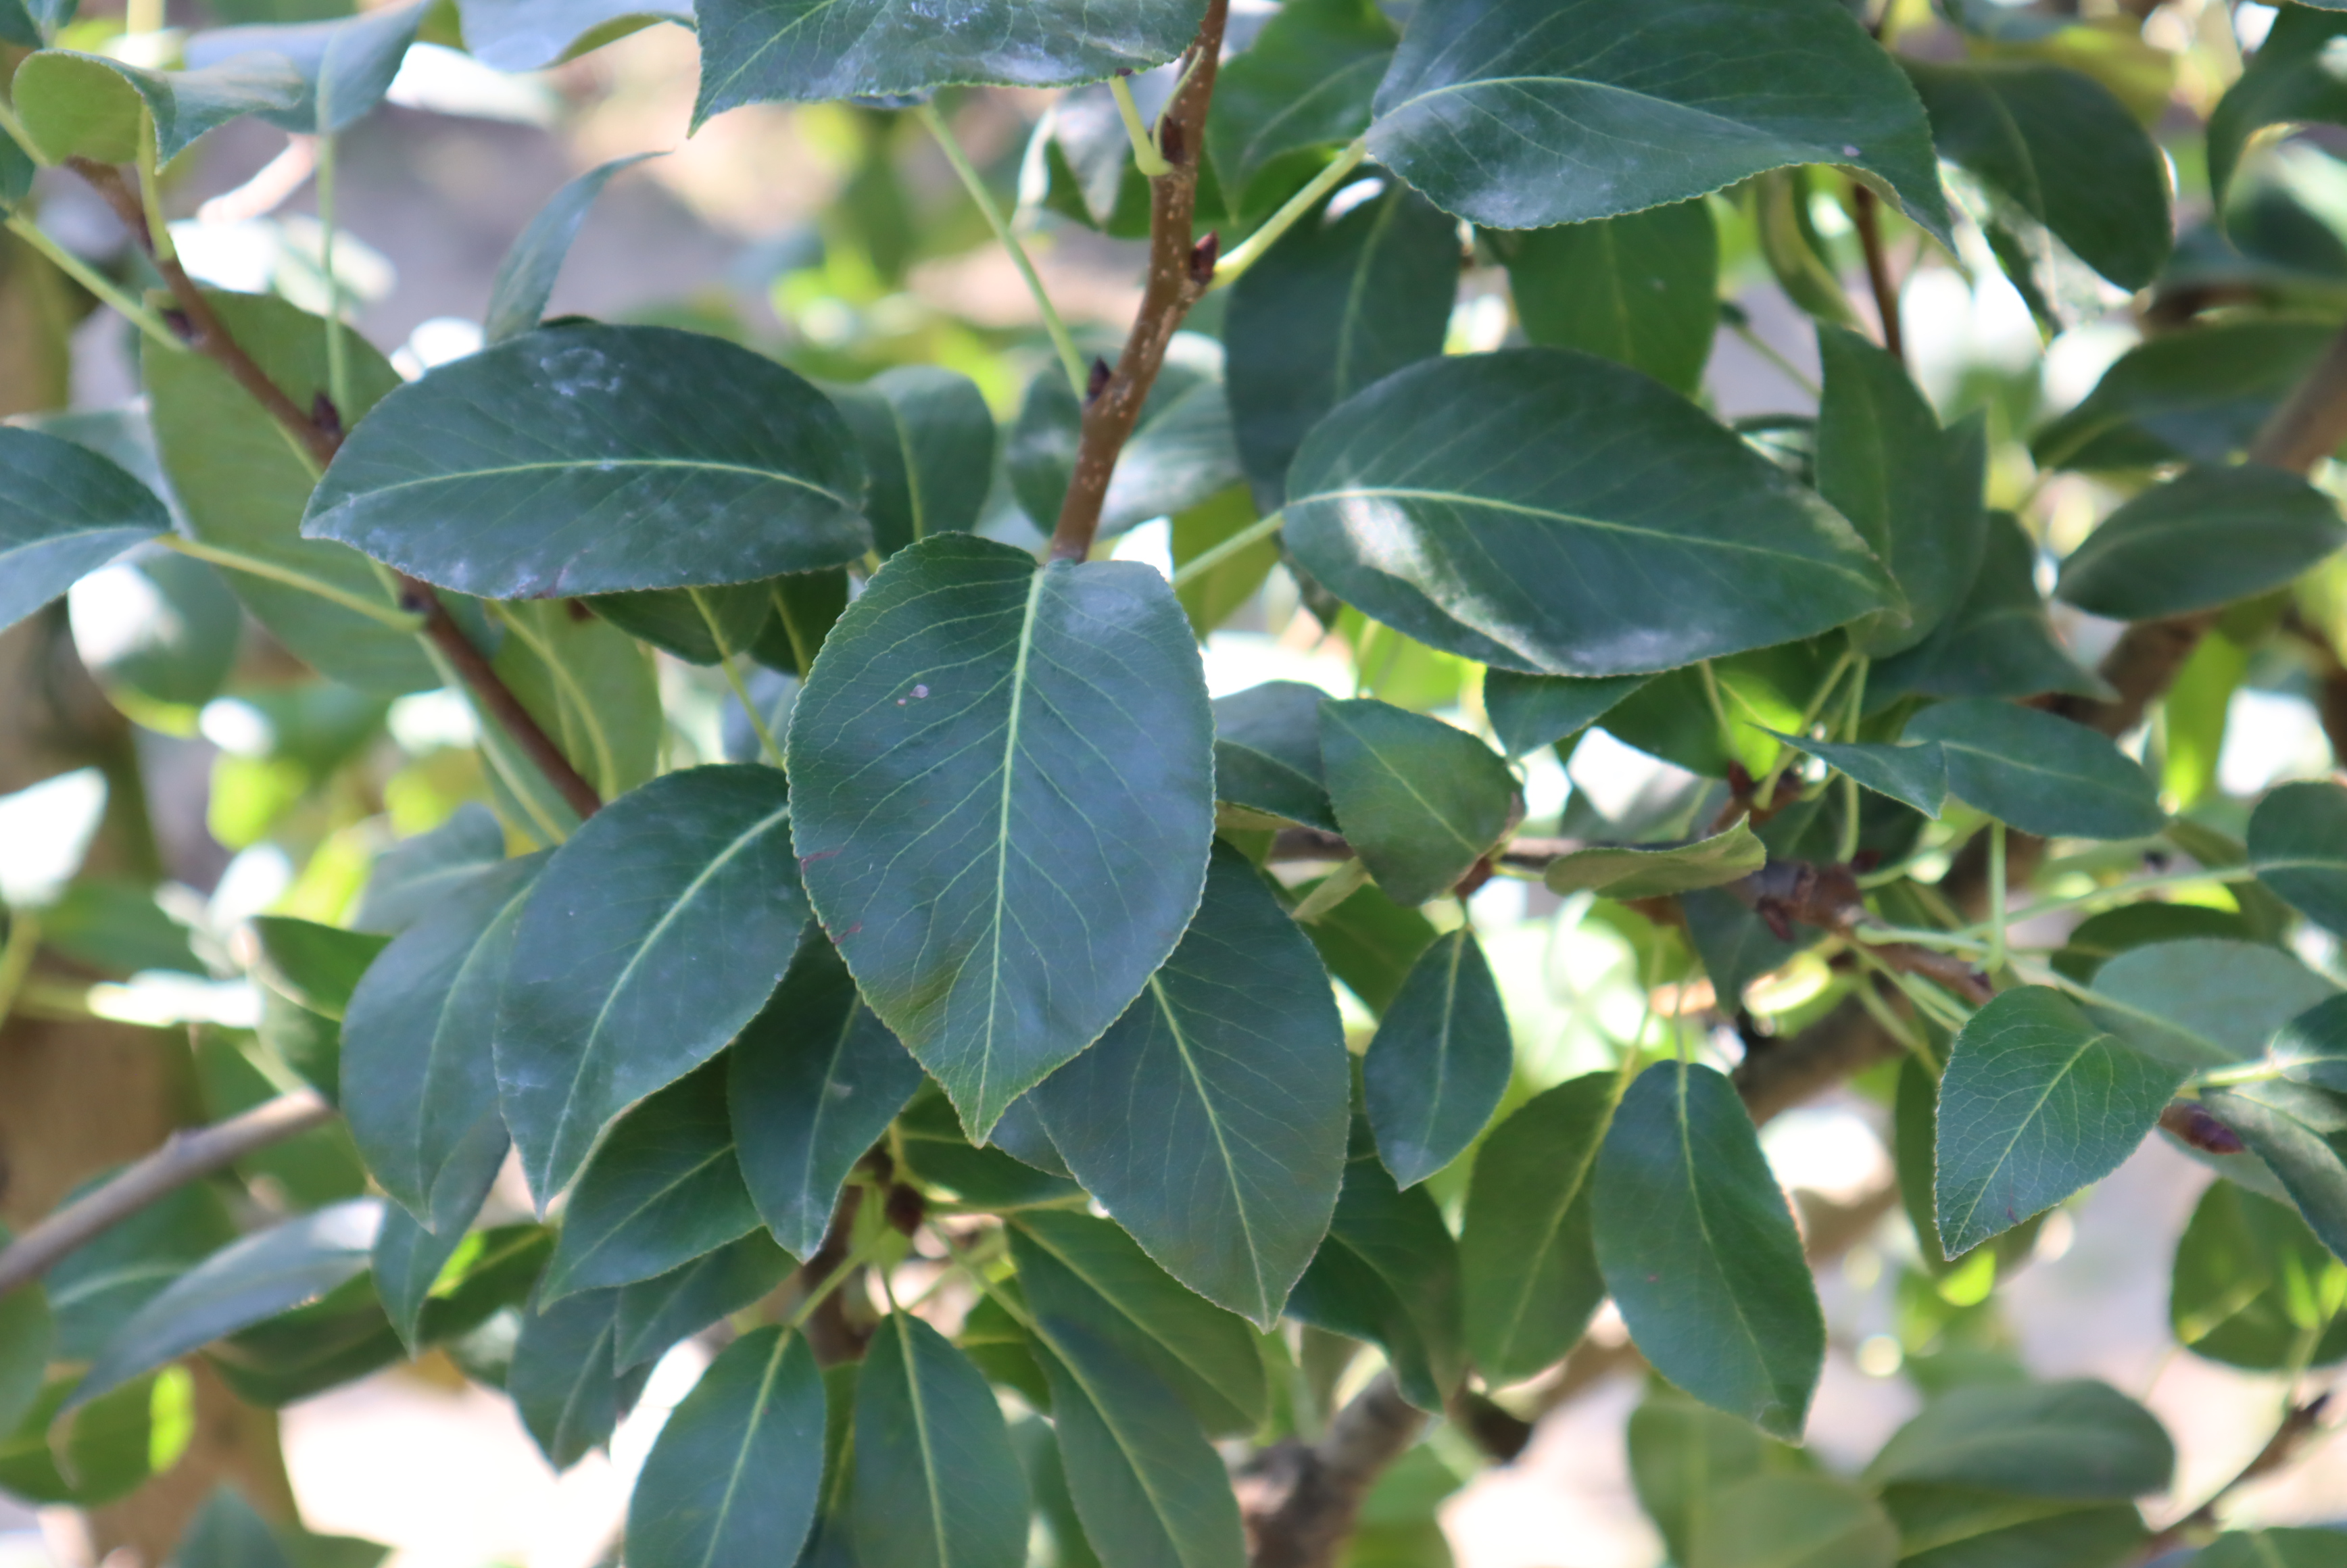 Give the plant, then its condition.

pear, chemical damage, mechanical damage
